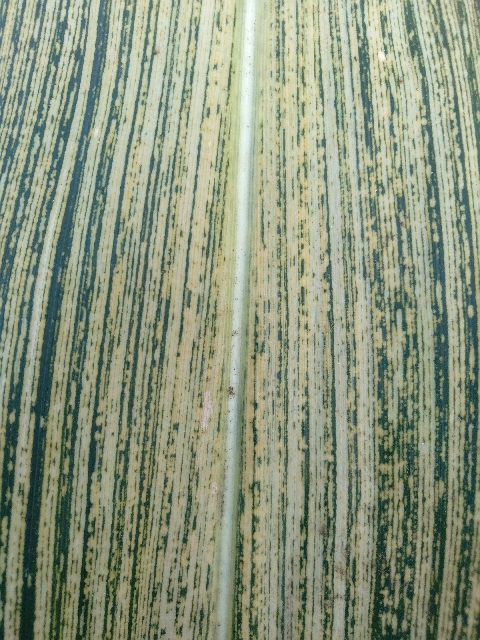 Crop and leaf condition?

maize, maize streak virus
